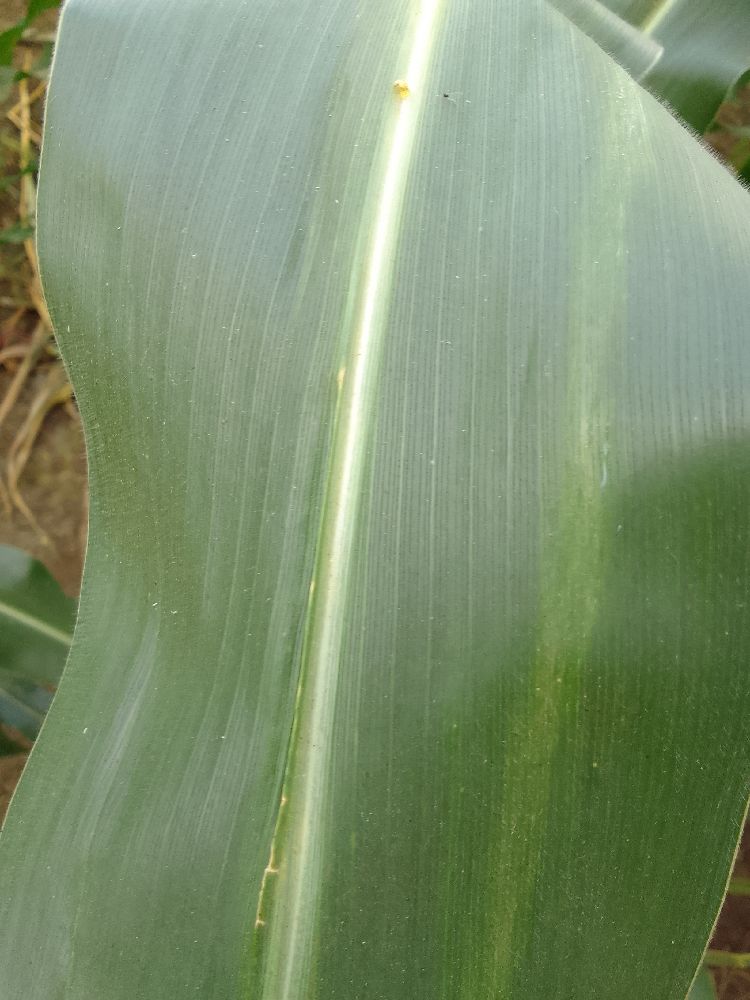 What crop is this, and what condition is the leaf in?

maize, healthy
